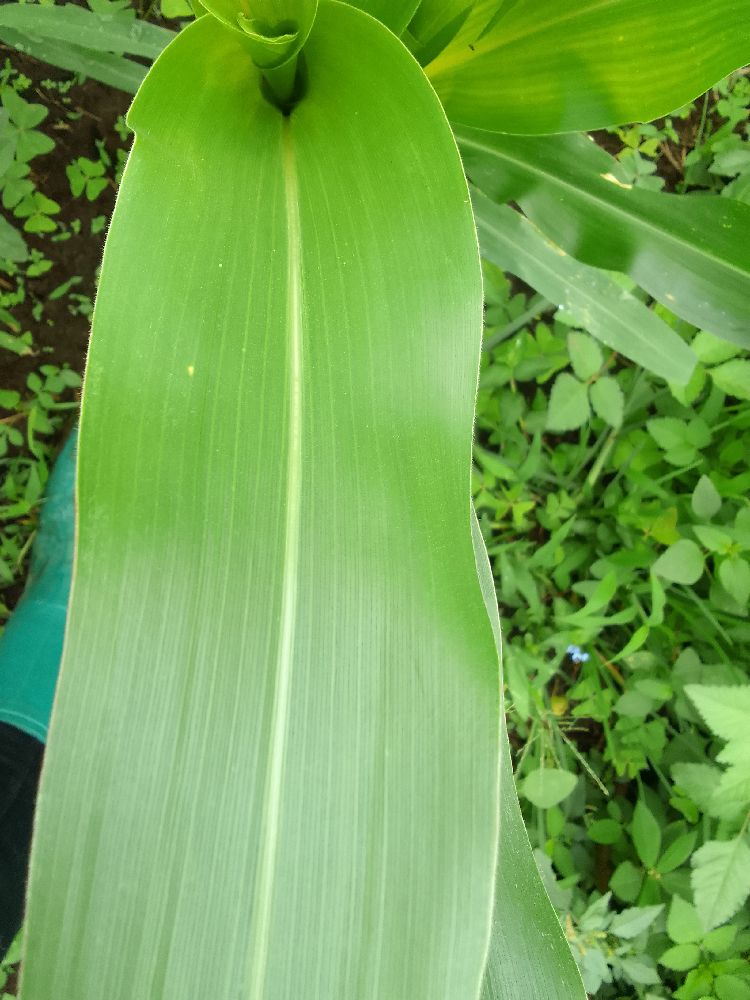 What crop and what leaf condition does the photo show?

maize, healthy
